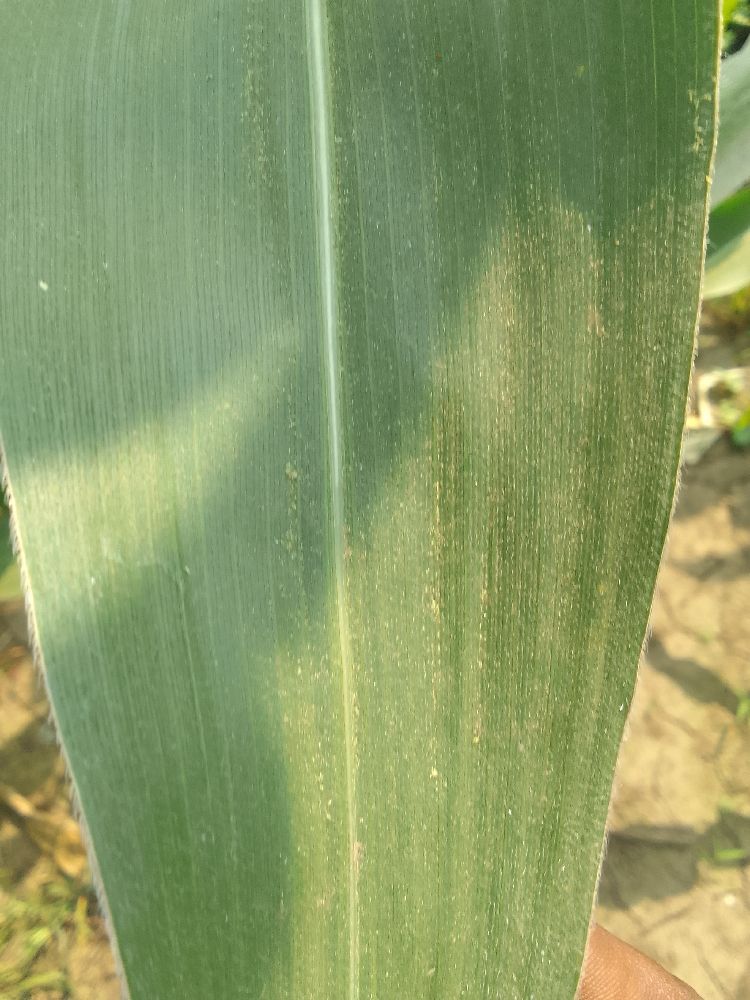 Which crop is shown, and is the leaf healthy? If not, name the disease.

maize, healthy
